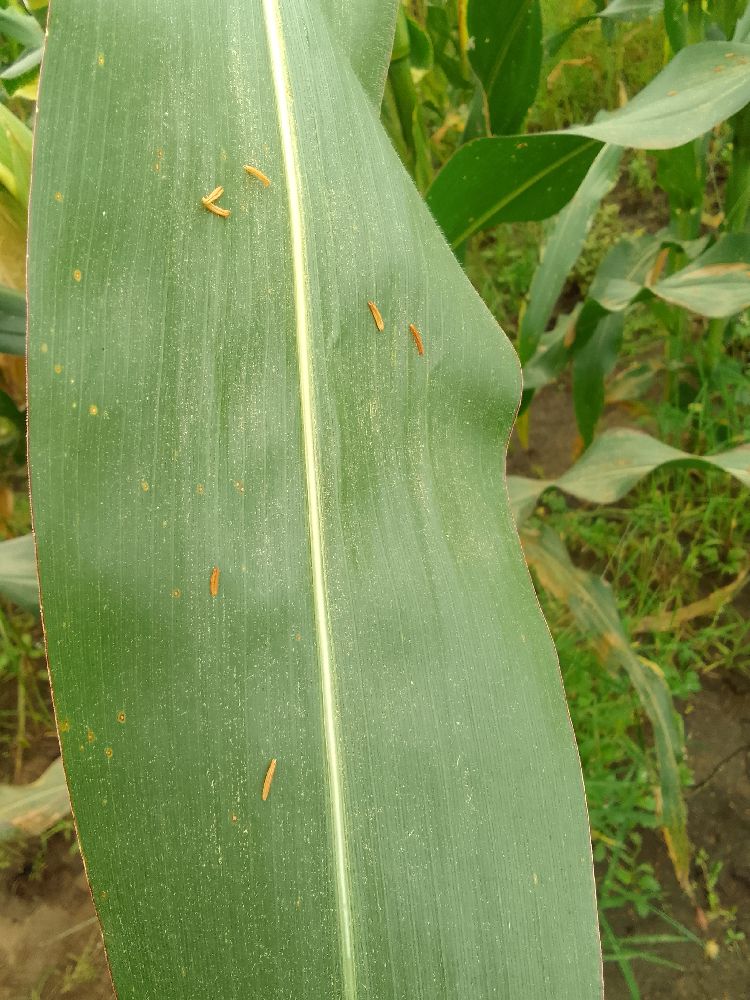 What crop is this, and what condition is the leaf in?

maize, healthy
